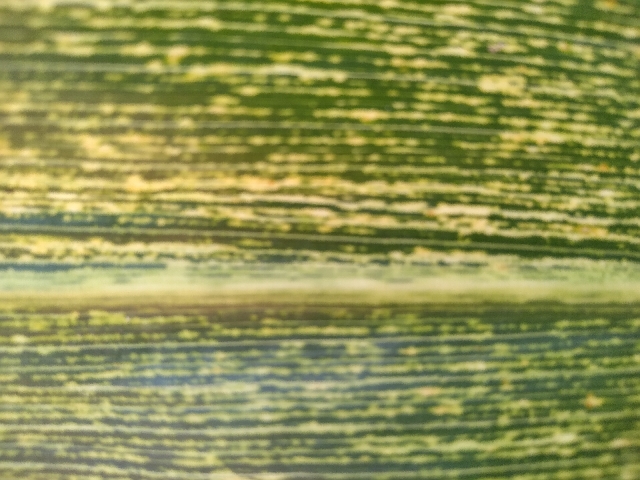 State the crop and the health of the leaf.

maize, maize streak virus
